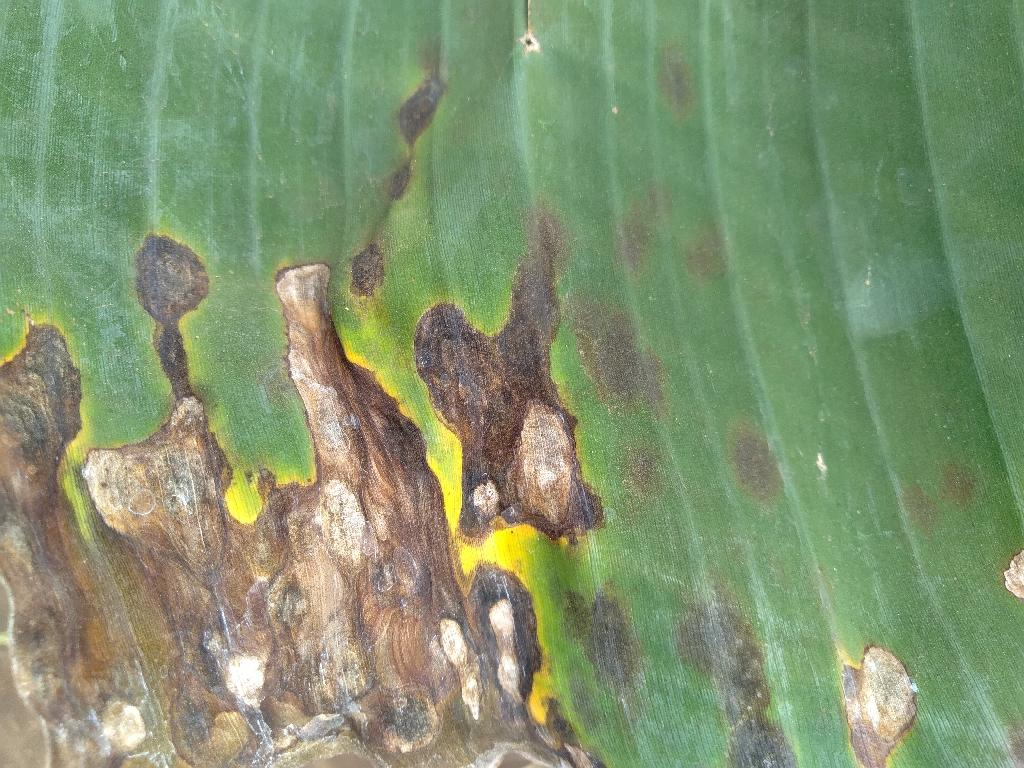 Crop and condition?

banana, black sigatoka
